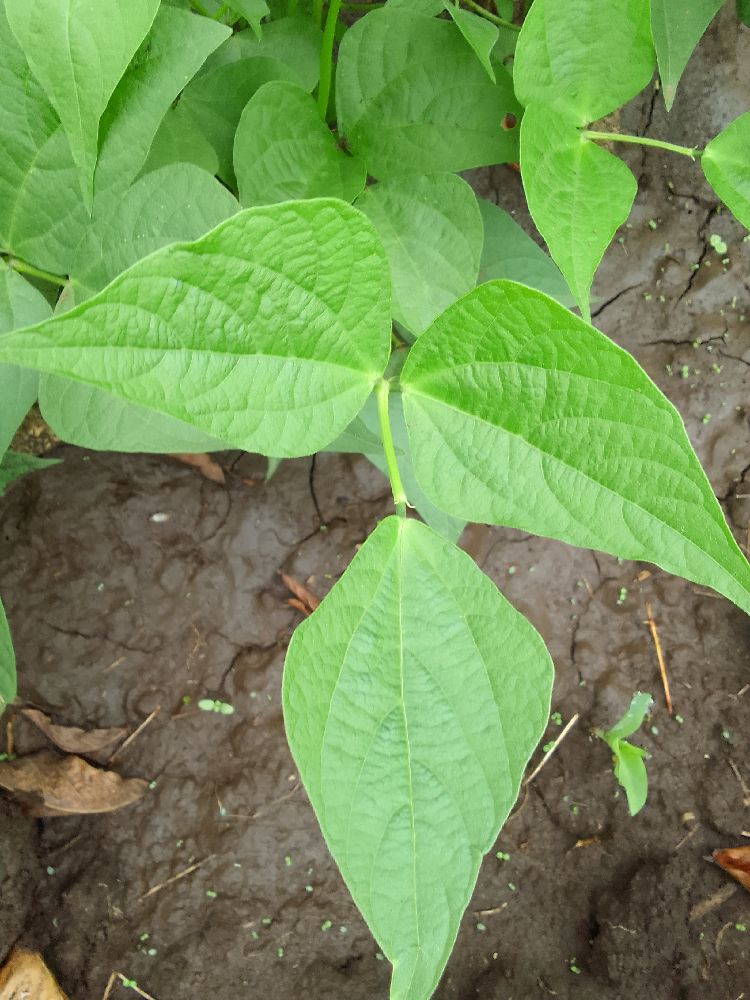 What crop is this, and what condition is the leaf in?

common bean, healthy
